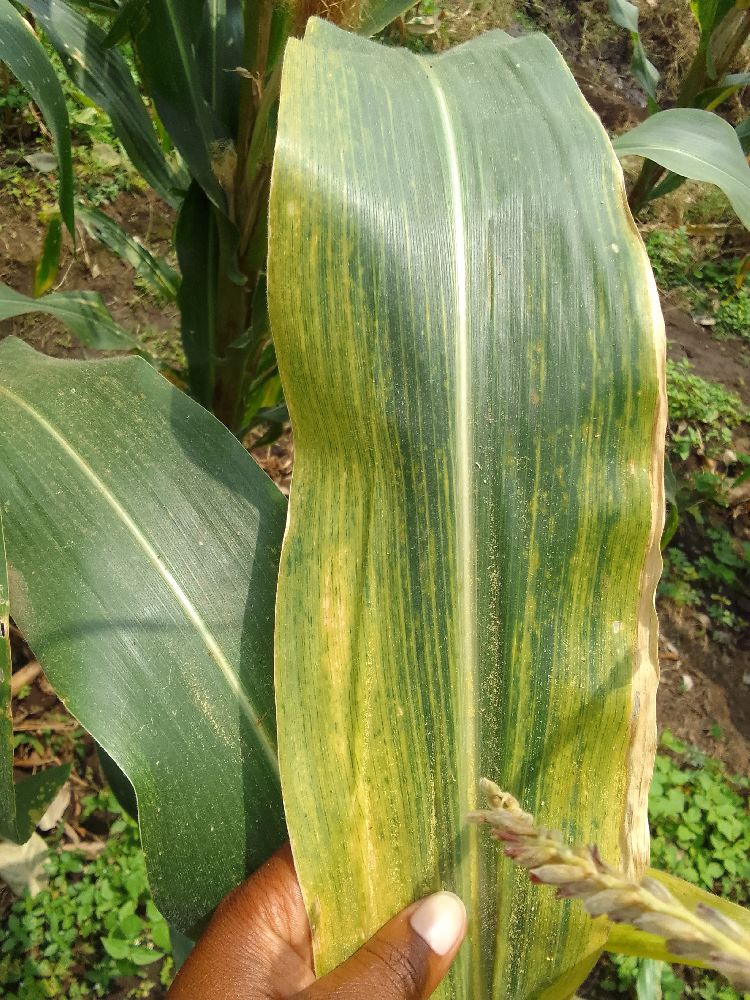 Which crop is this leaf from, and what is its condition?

maize, maize lethal necrosis
